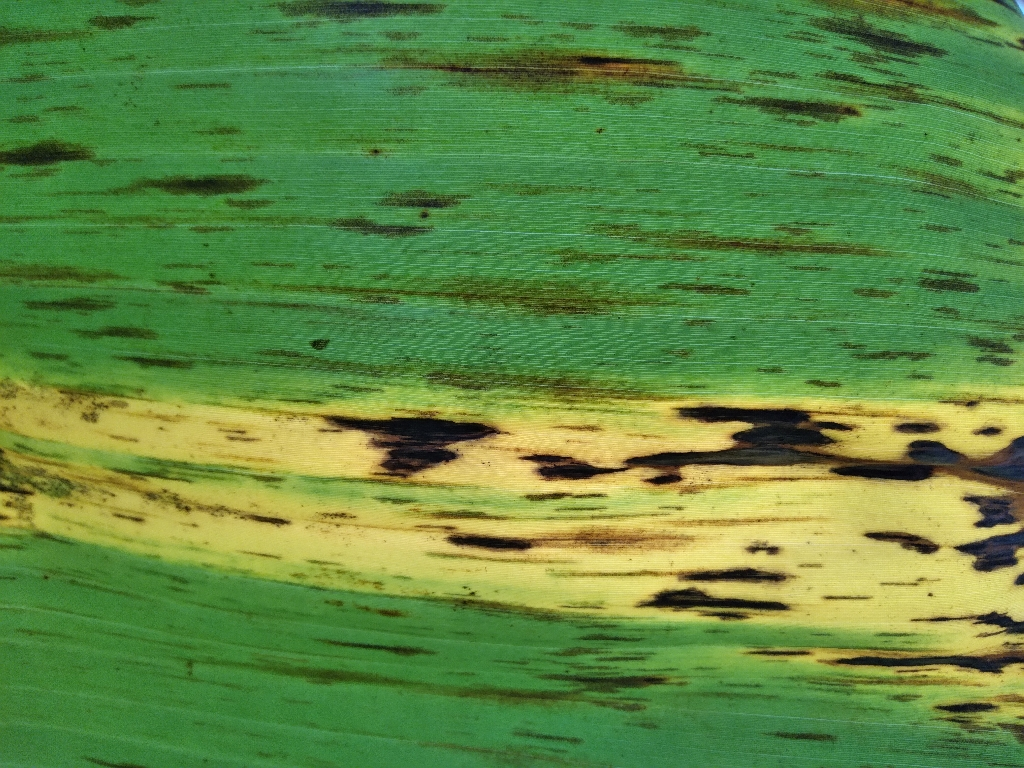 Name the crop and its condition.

banana, black sigatoka
